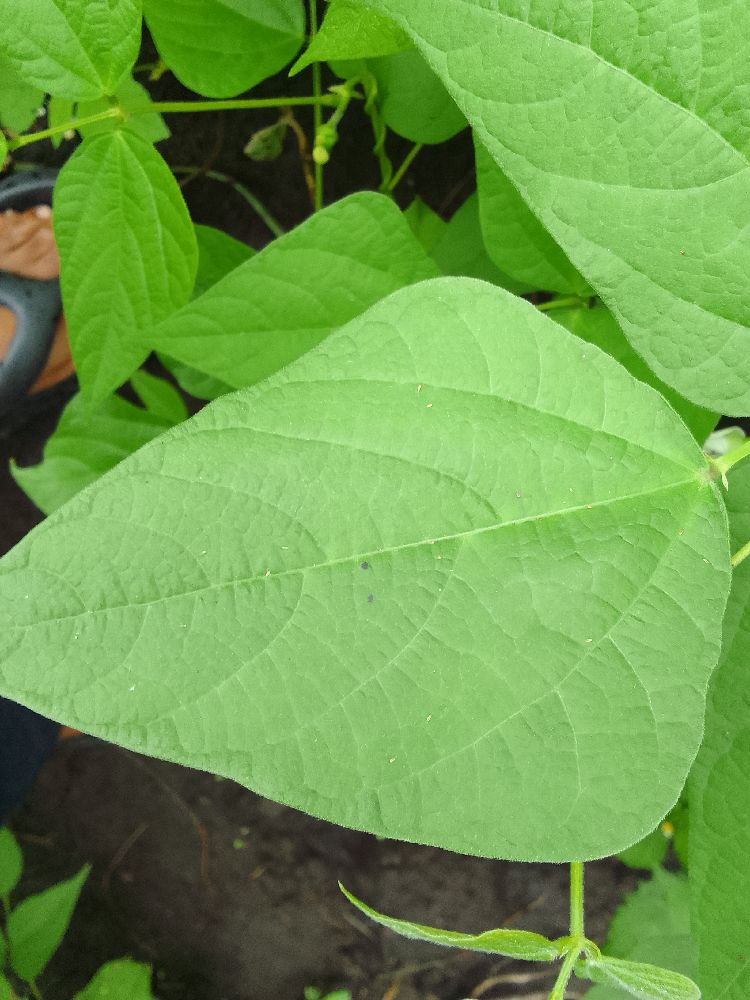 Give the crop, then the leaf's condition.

common bean, healthy
